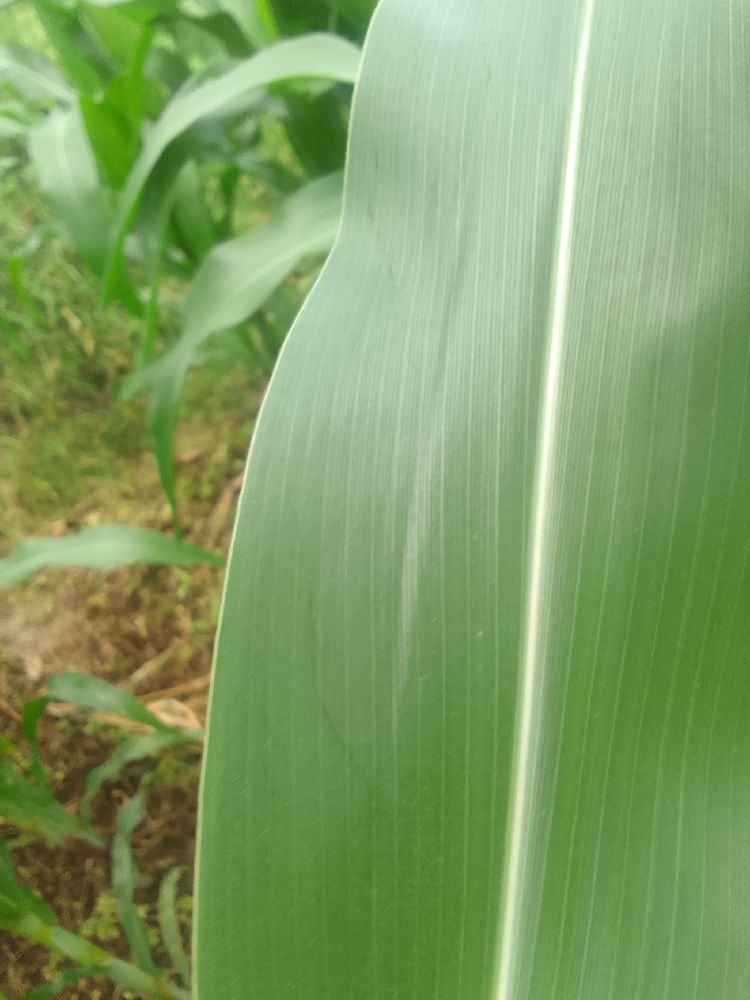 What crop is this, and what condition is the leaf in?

maize, healthy
